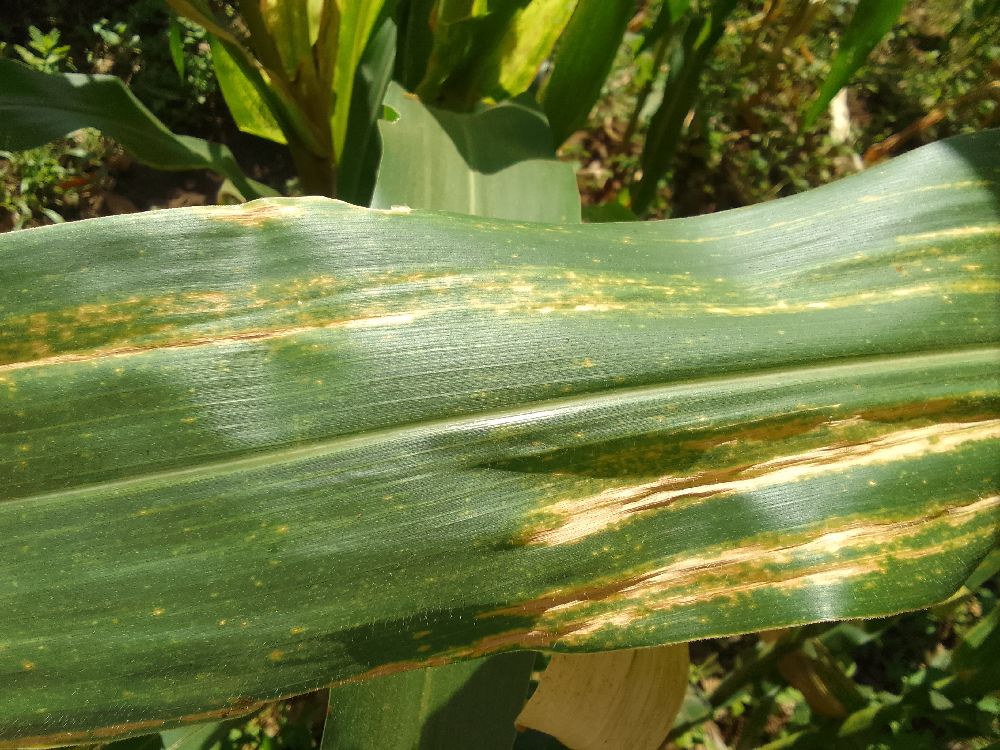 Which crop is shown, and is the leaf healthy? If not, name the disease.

maize, maize lethal necrosis
